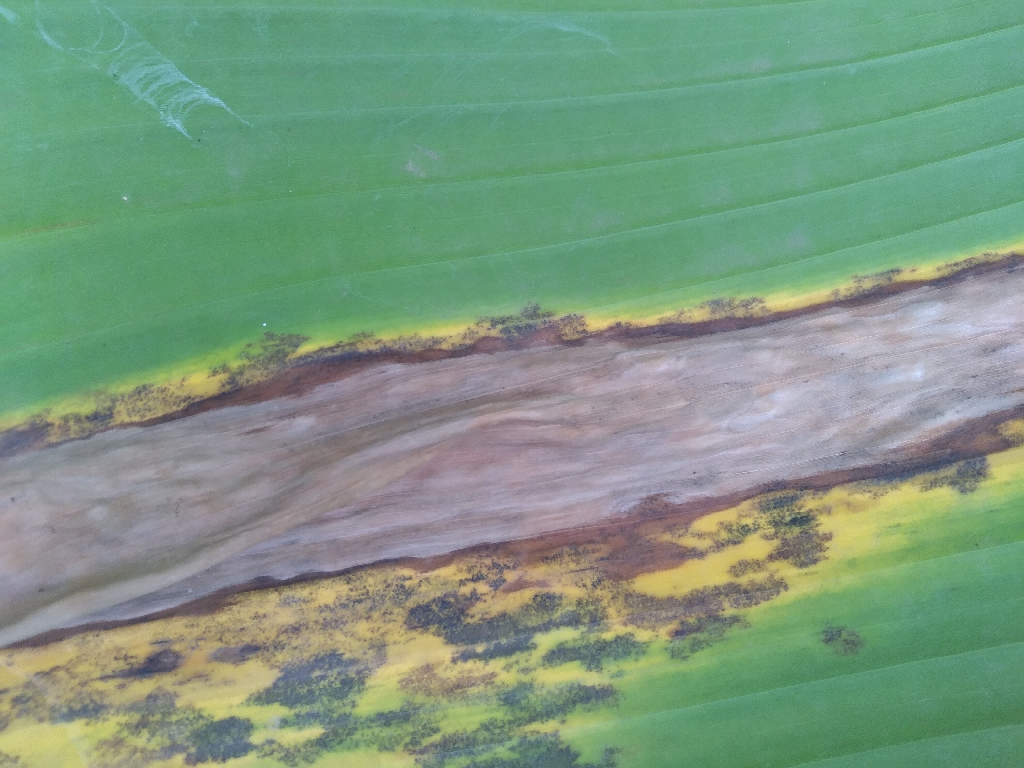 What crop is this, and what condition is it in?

banana, black sigatoka
